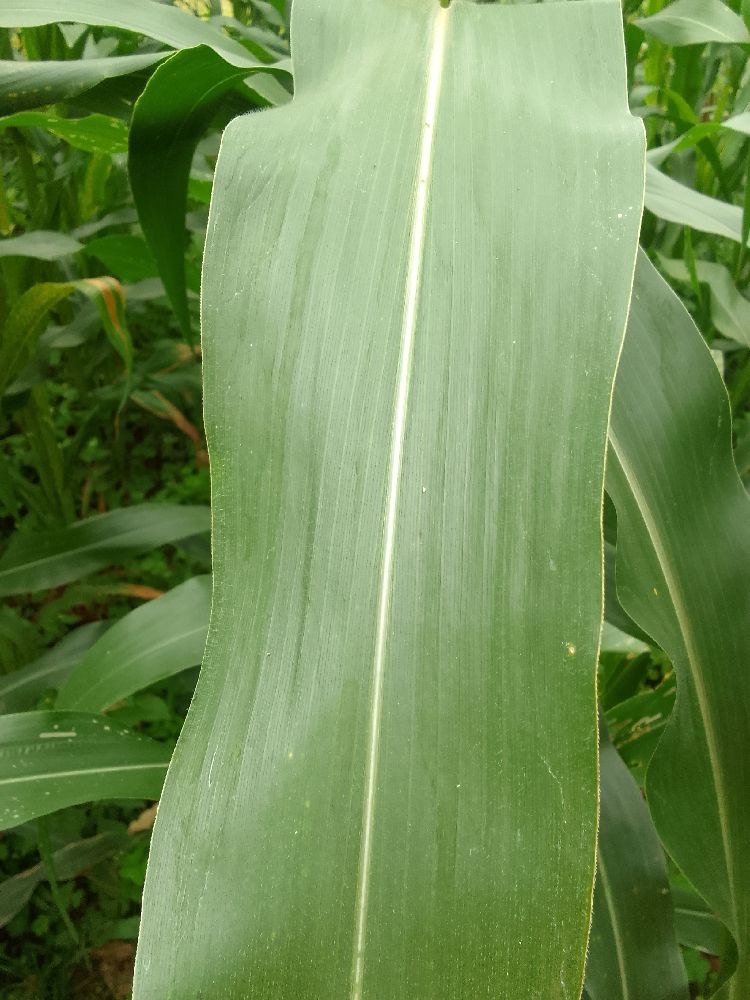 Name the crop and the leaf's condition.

maize, healthy
